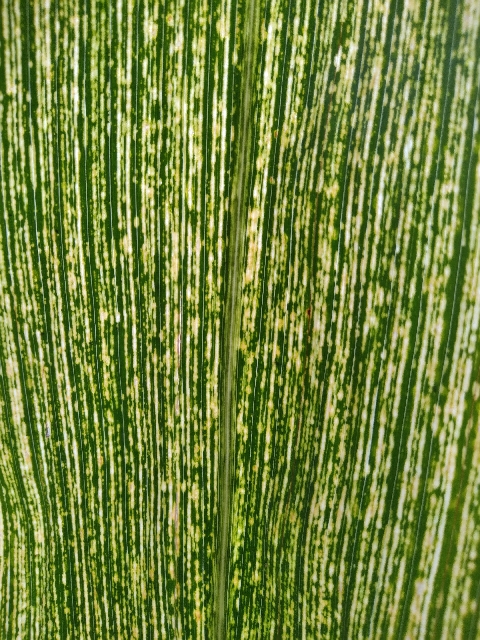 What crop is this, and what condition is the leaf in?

maize, maize streak virus
